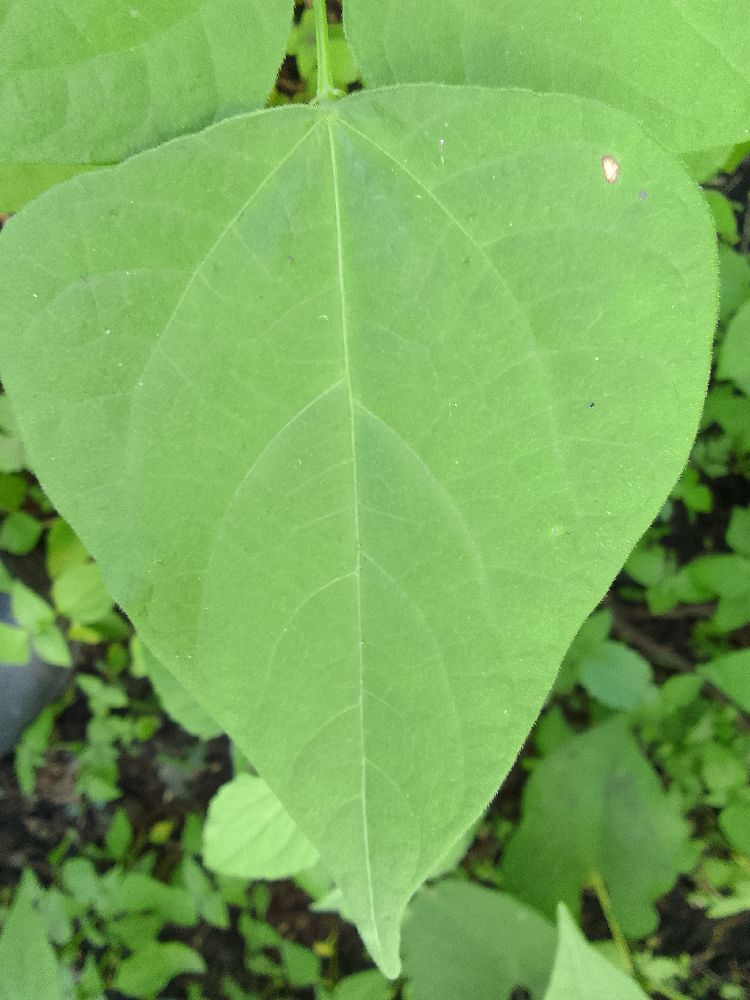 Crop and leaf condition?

common bean, healthy
